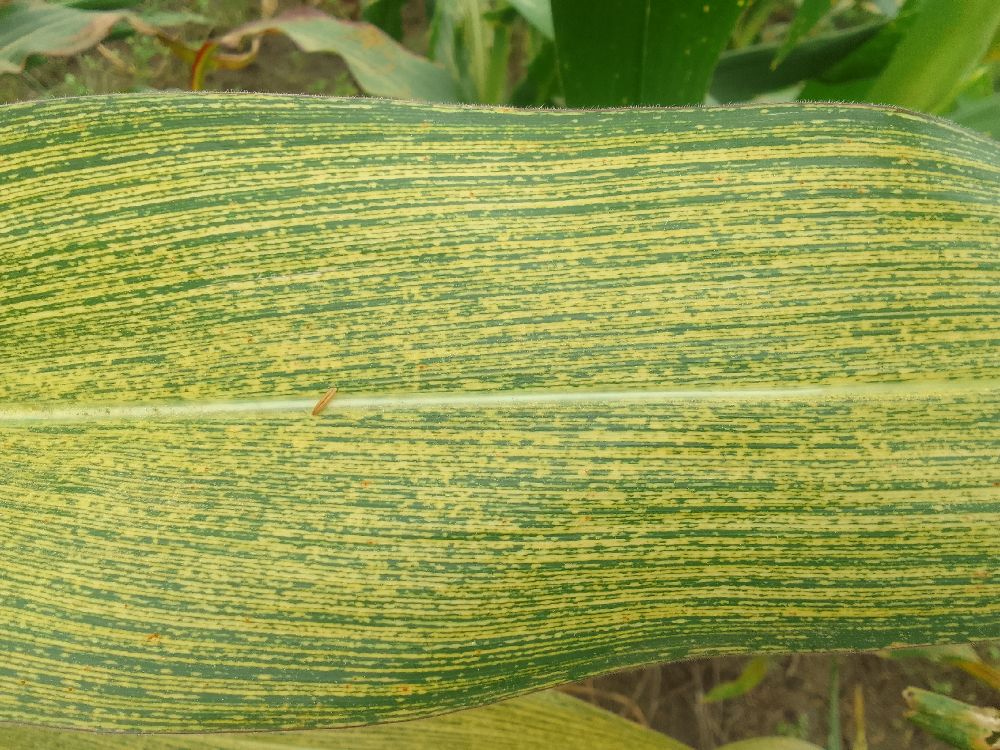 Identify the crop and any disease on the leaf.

maize, maize streak virus
